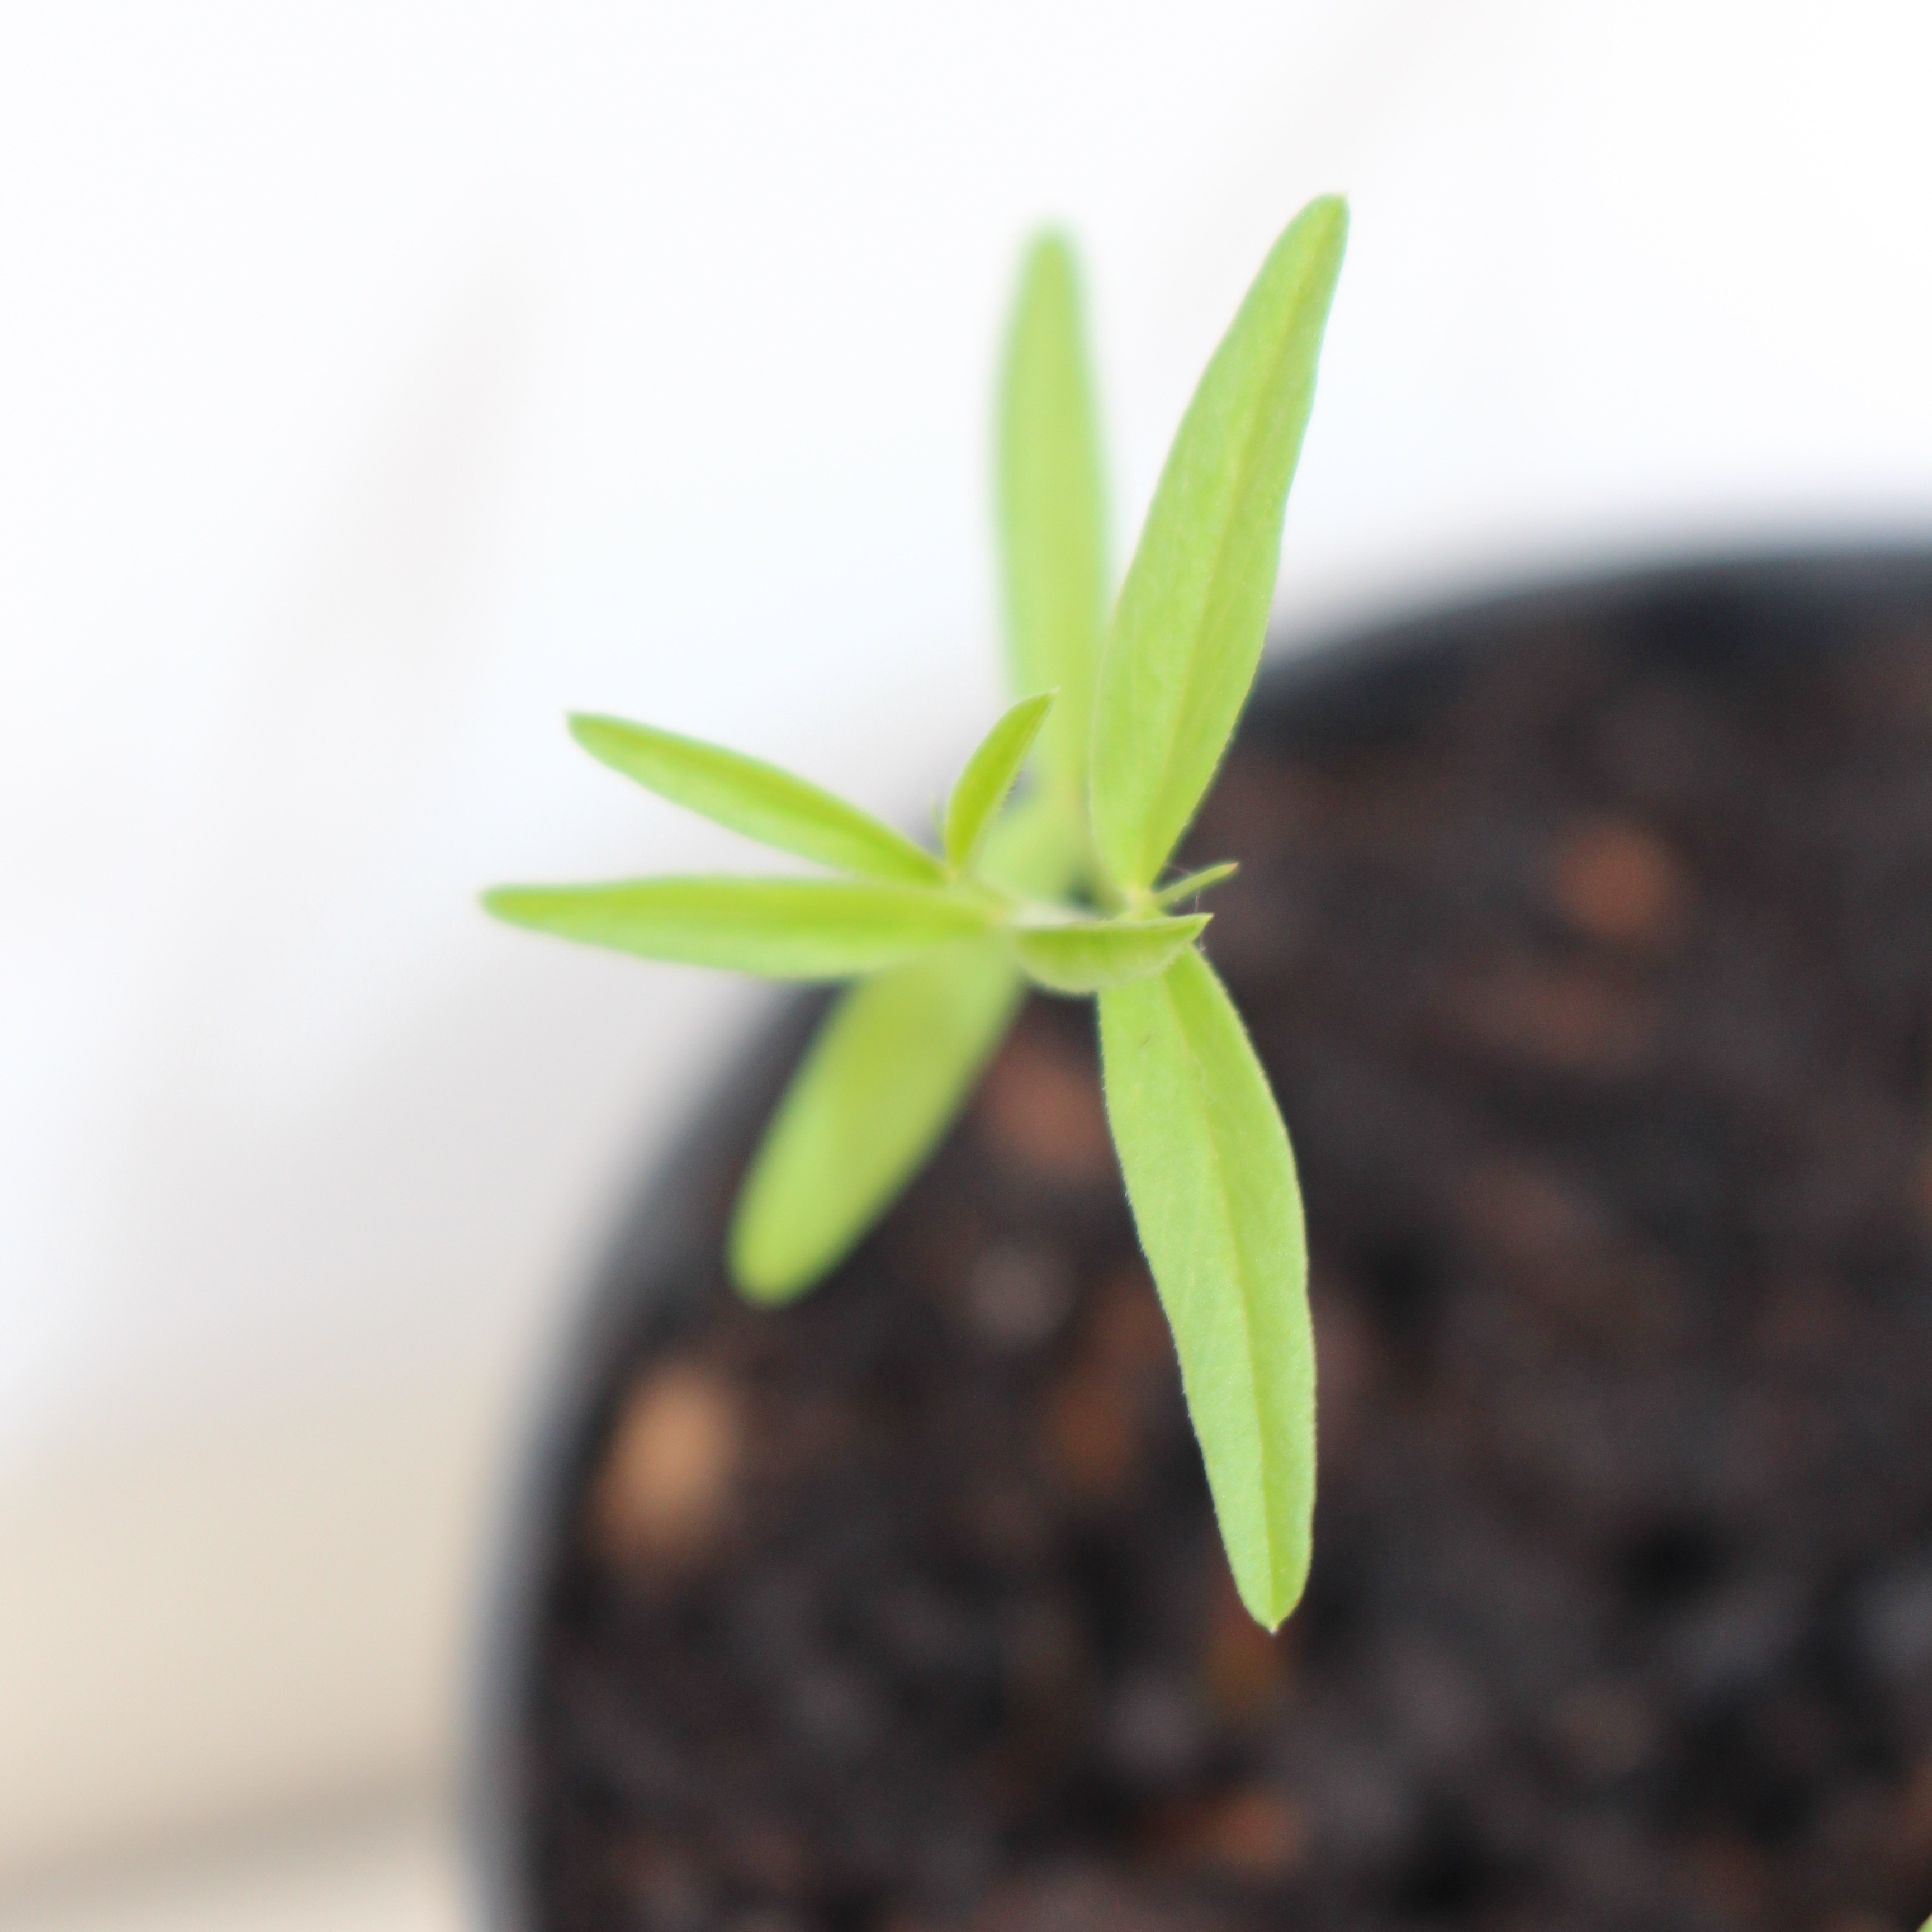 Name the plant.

Vicia sativa
